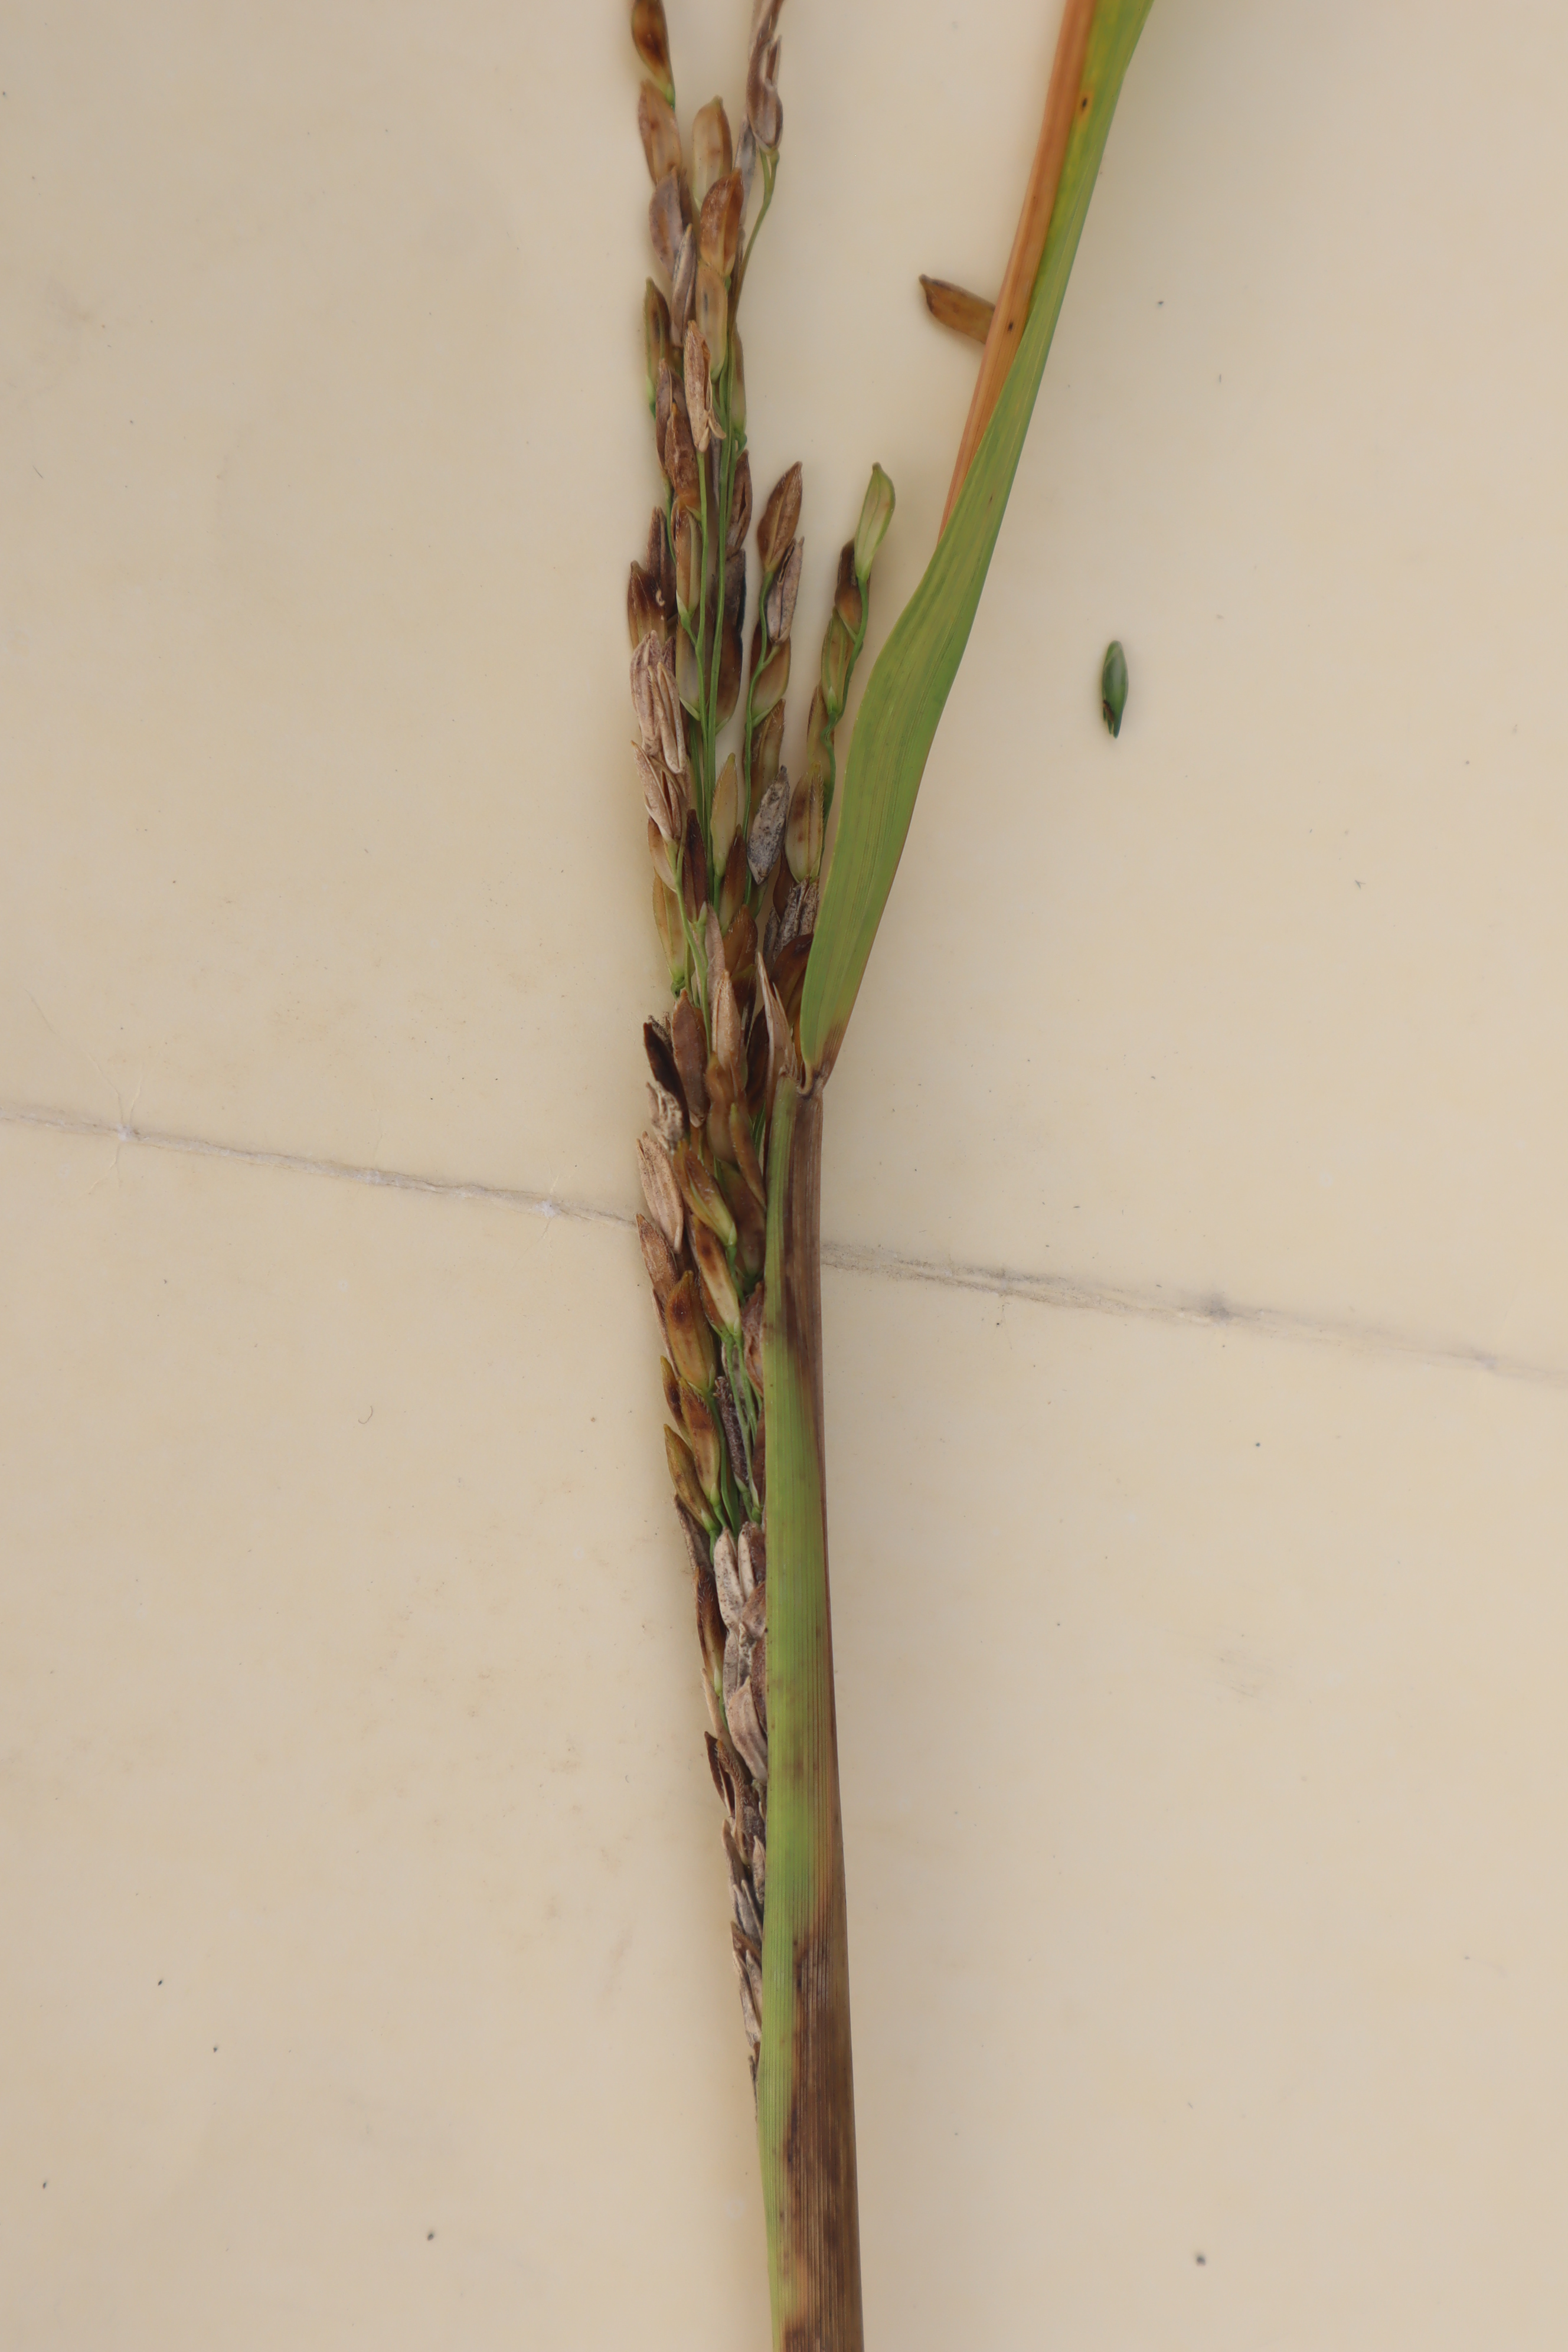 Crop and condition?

rice, sarocladium oryzae
